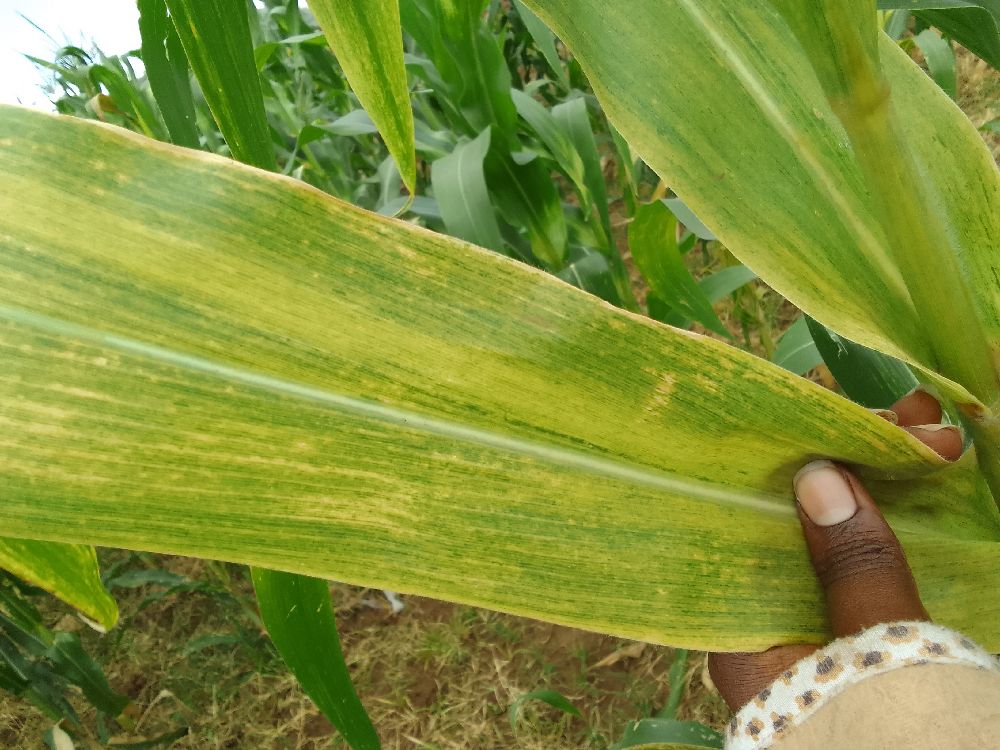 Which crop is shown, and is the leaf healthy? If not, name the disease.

maize, maize lethal necrosis
